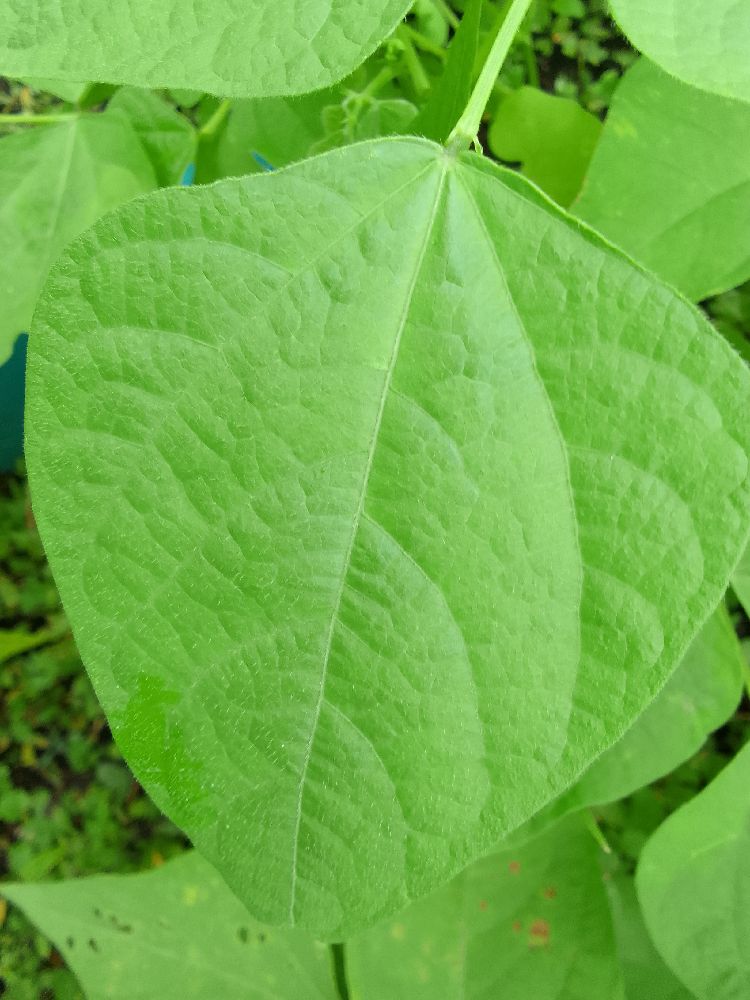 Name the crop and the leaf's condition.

common bean, healthy
